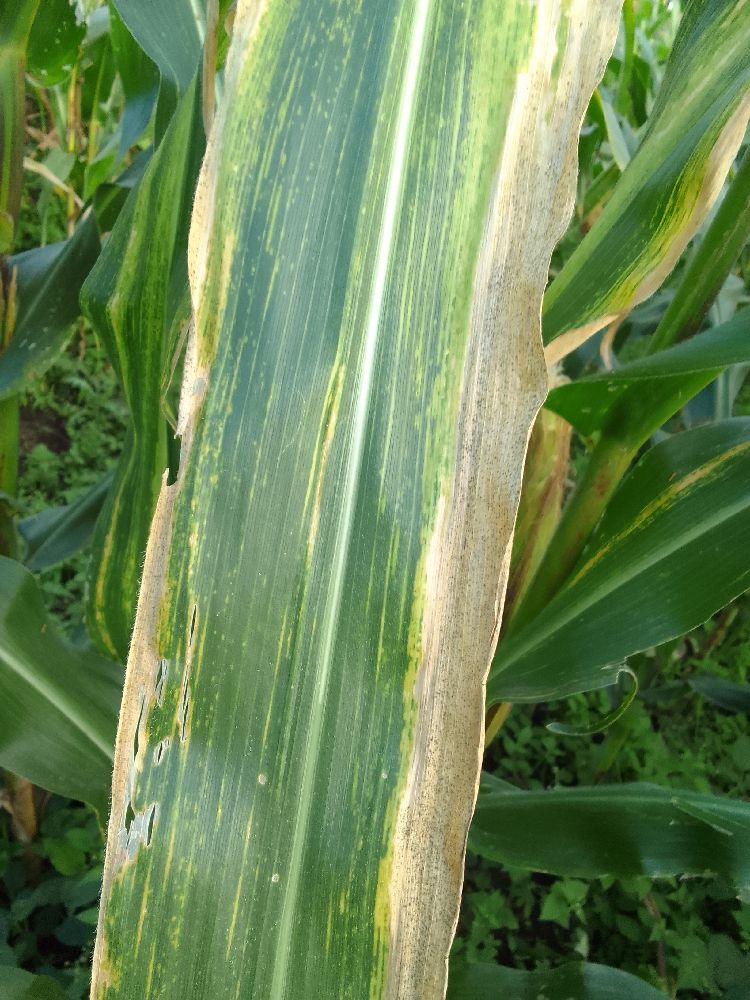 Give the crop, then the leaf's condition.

maize, maize lethal necrosis
